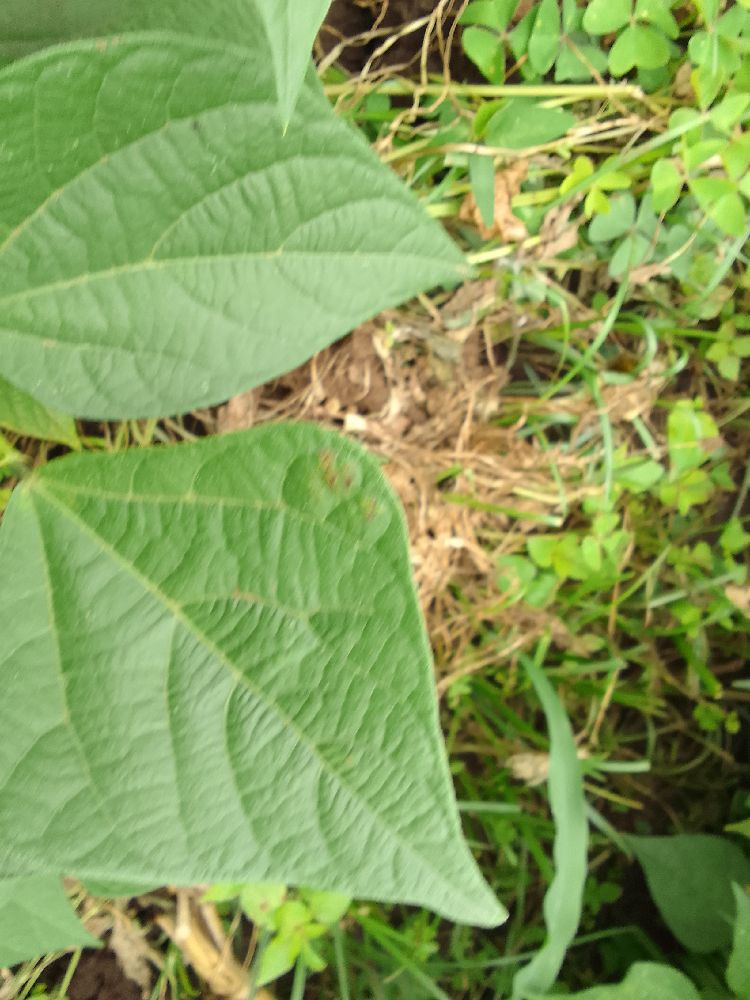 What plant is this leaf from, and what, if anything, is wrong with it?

common bean, healthy
